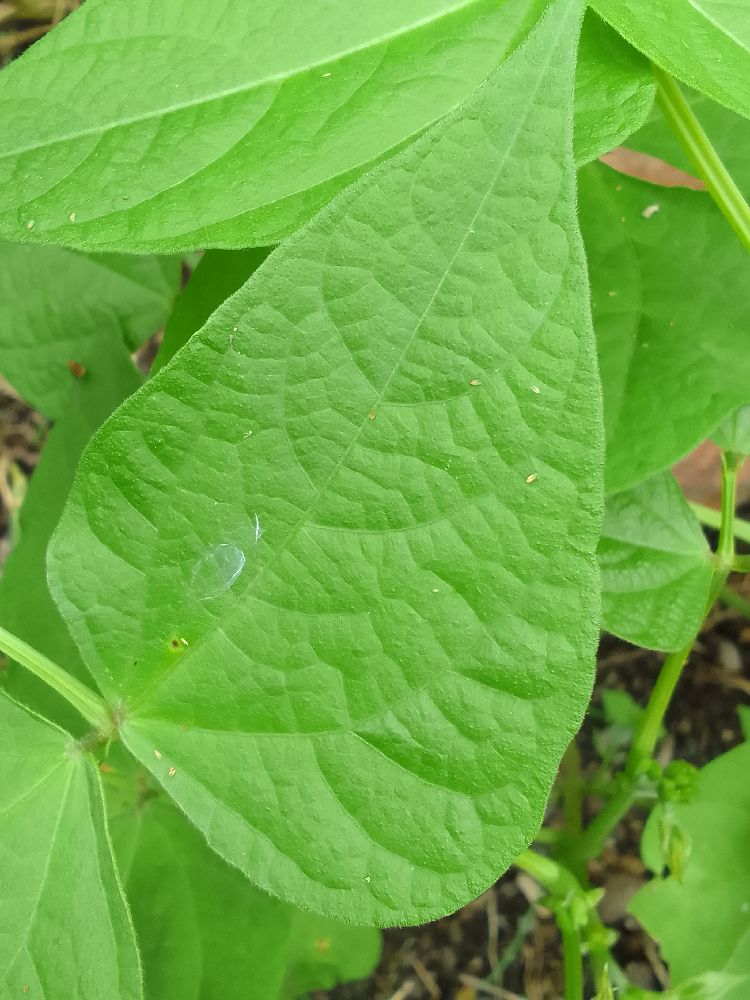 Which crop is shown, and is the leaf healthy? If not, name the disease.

common bean, healthy
